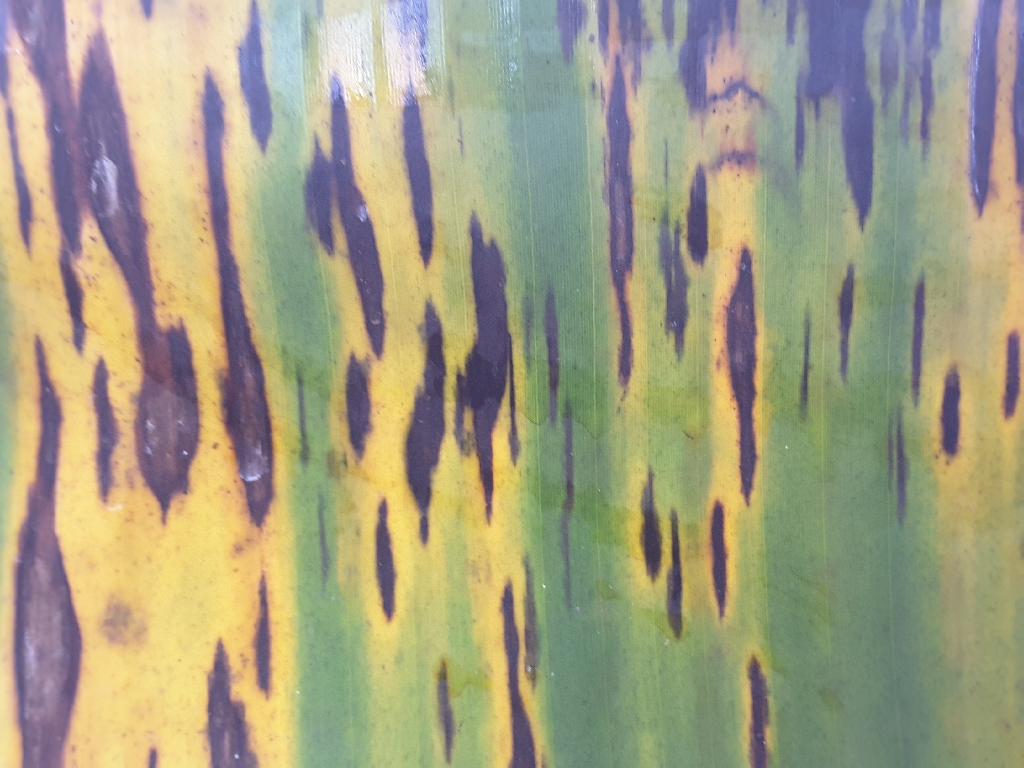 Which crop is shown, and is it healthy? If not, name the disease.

banana, black sigatoka
